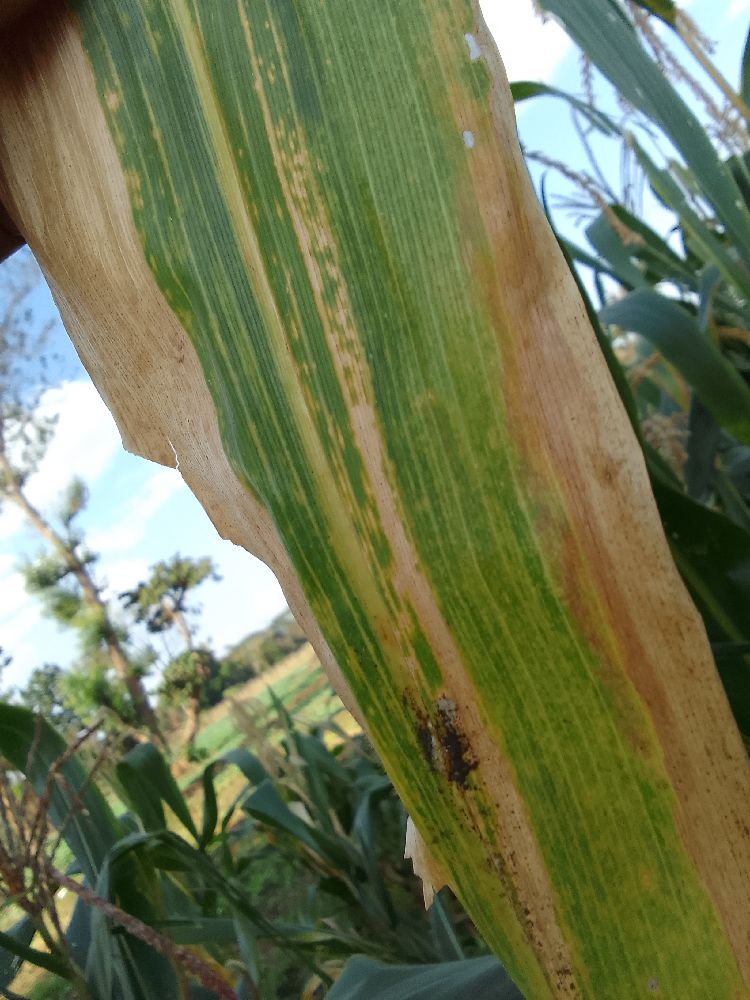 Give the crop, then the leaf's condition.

maize, maize lethal necrosis
